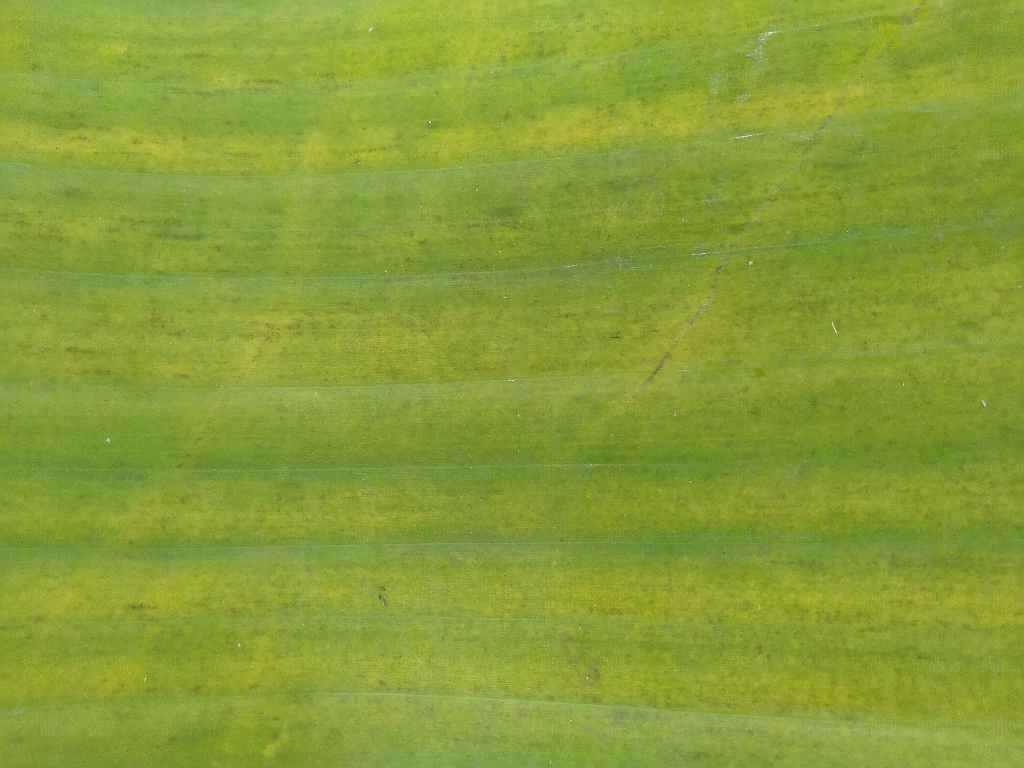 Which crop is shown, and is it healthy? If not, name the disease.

banana, fusarium wilt race 1
